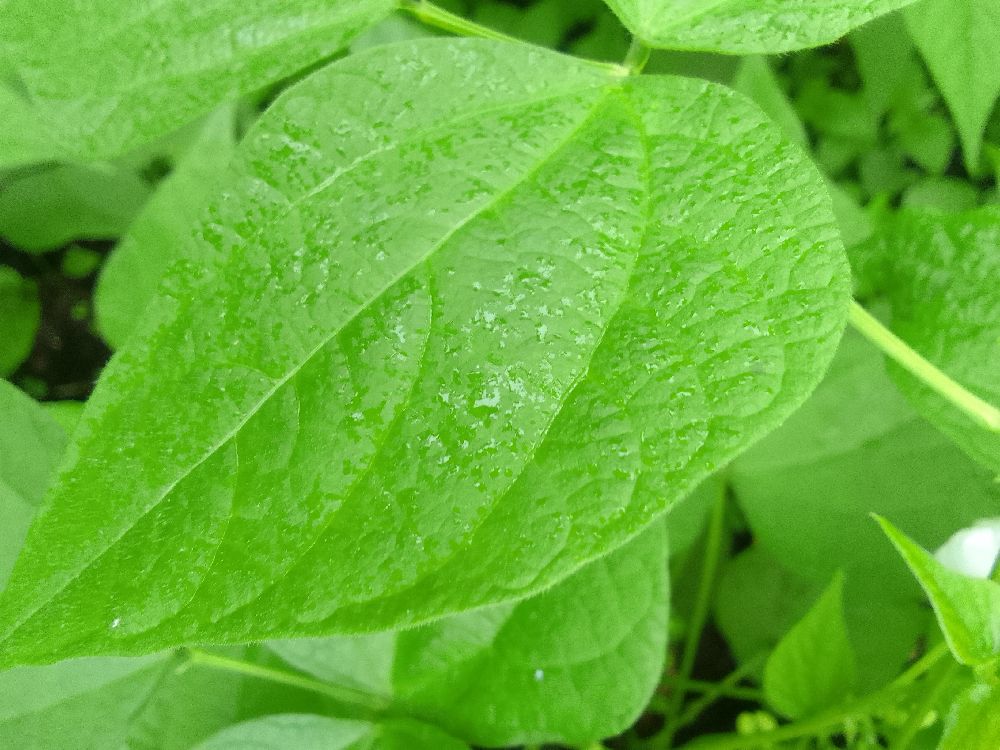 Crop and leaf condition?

common bean, healthy
